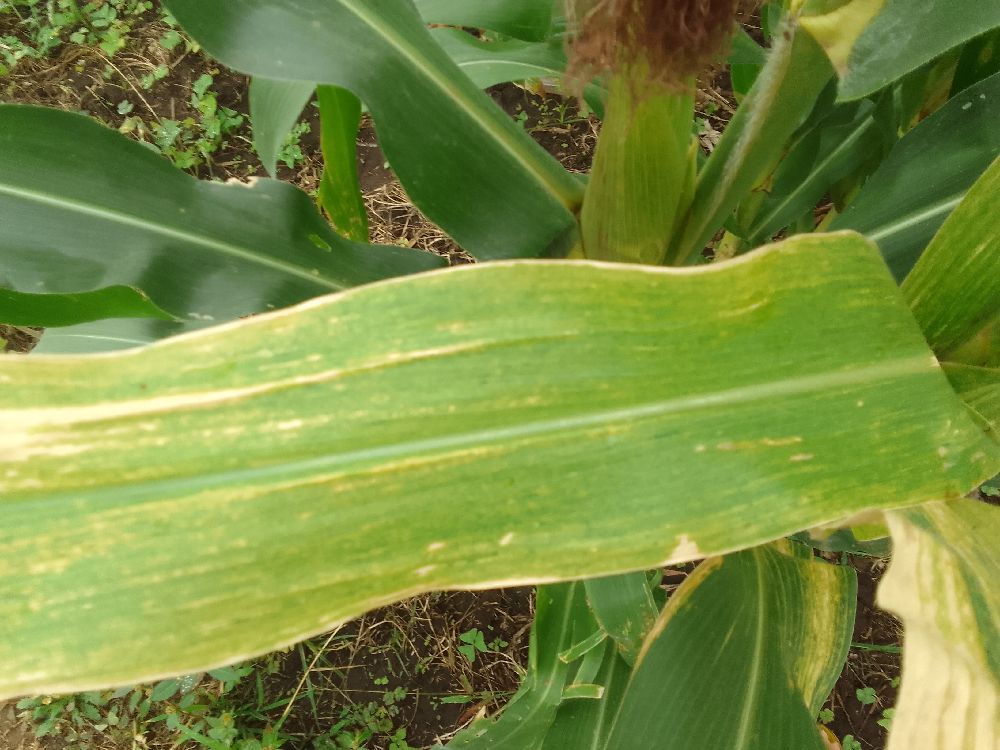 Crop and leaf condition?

maize, maize lethal necrosis
